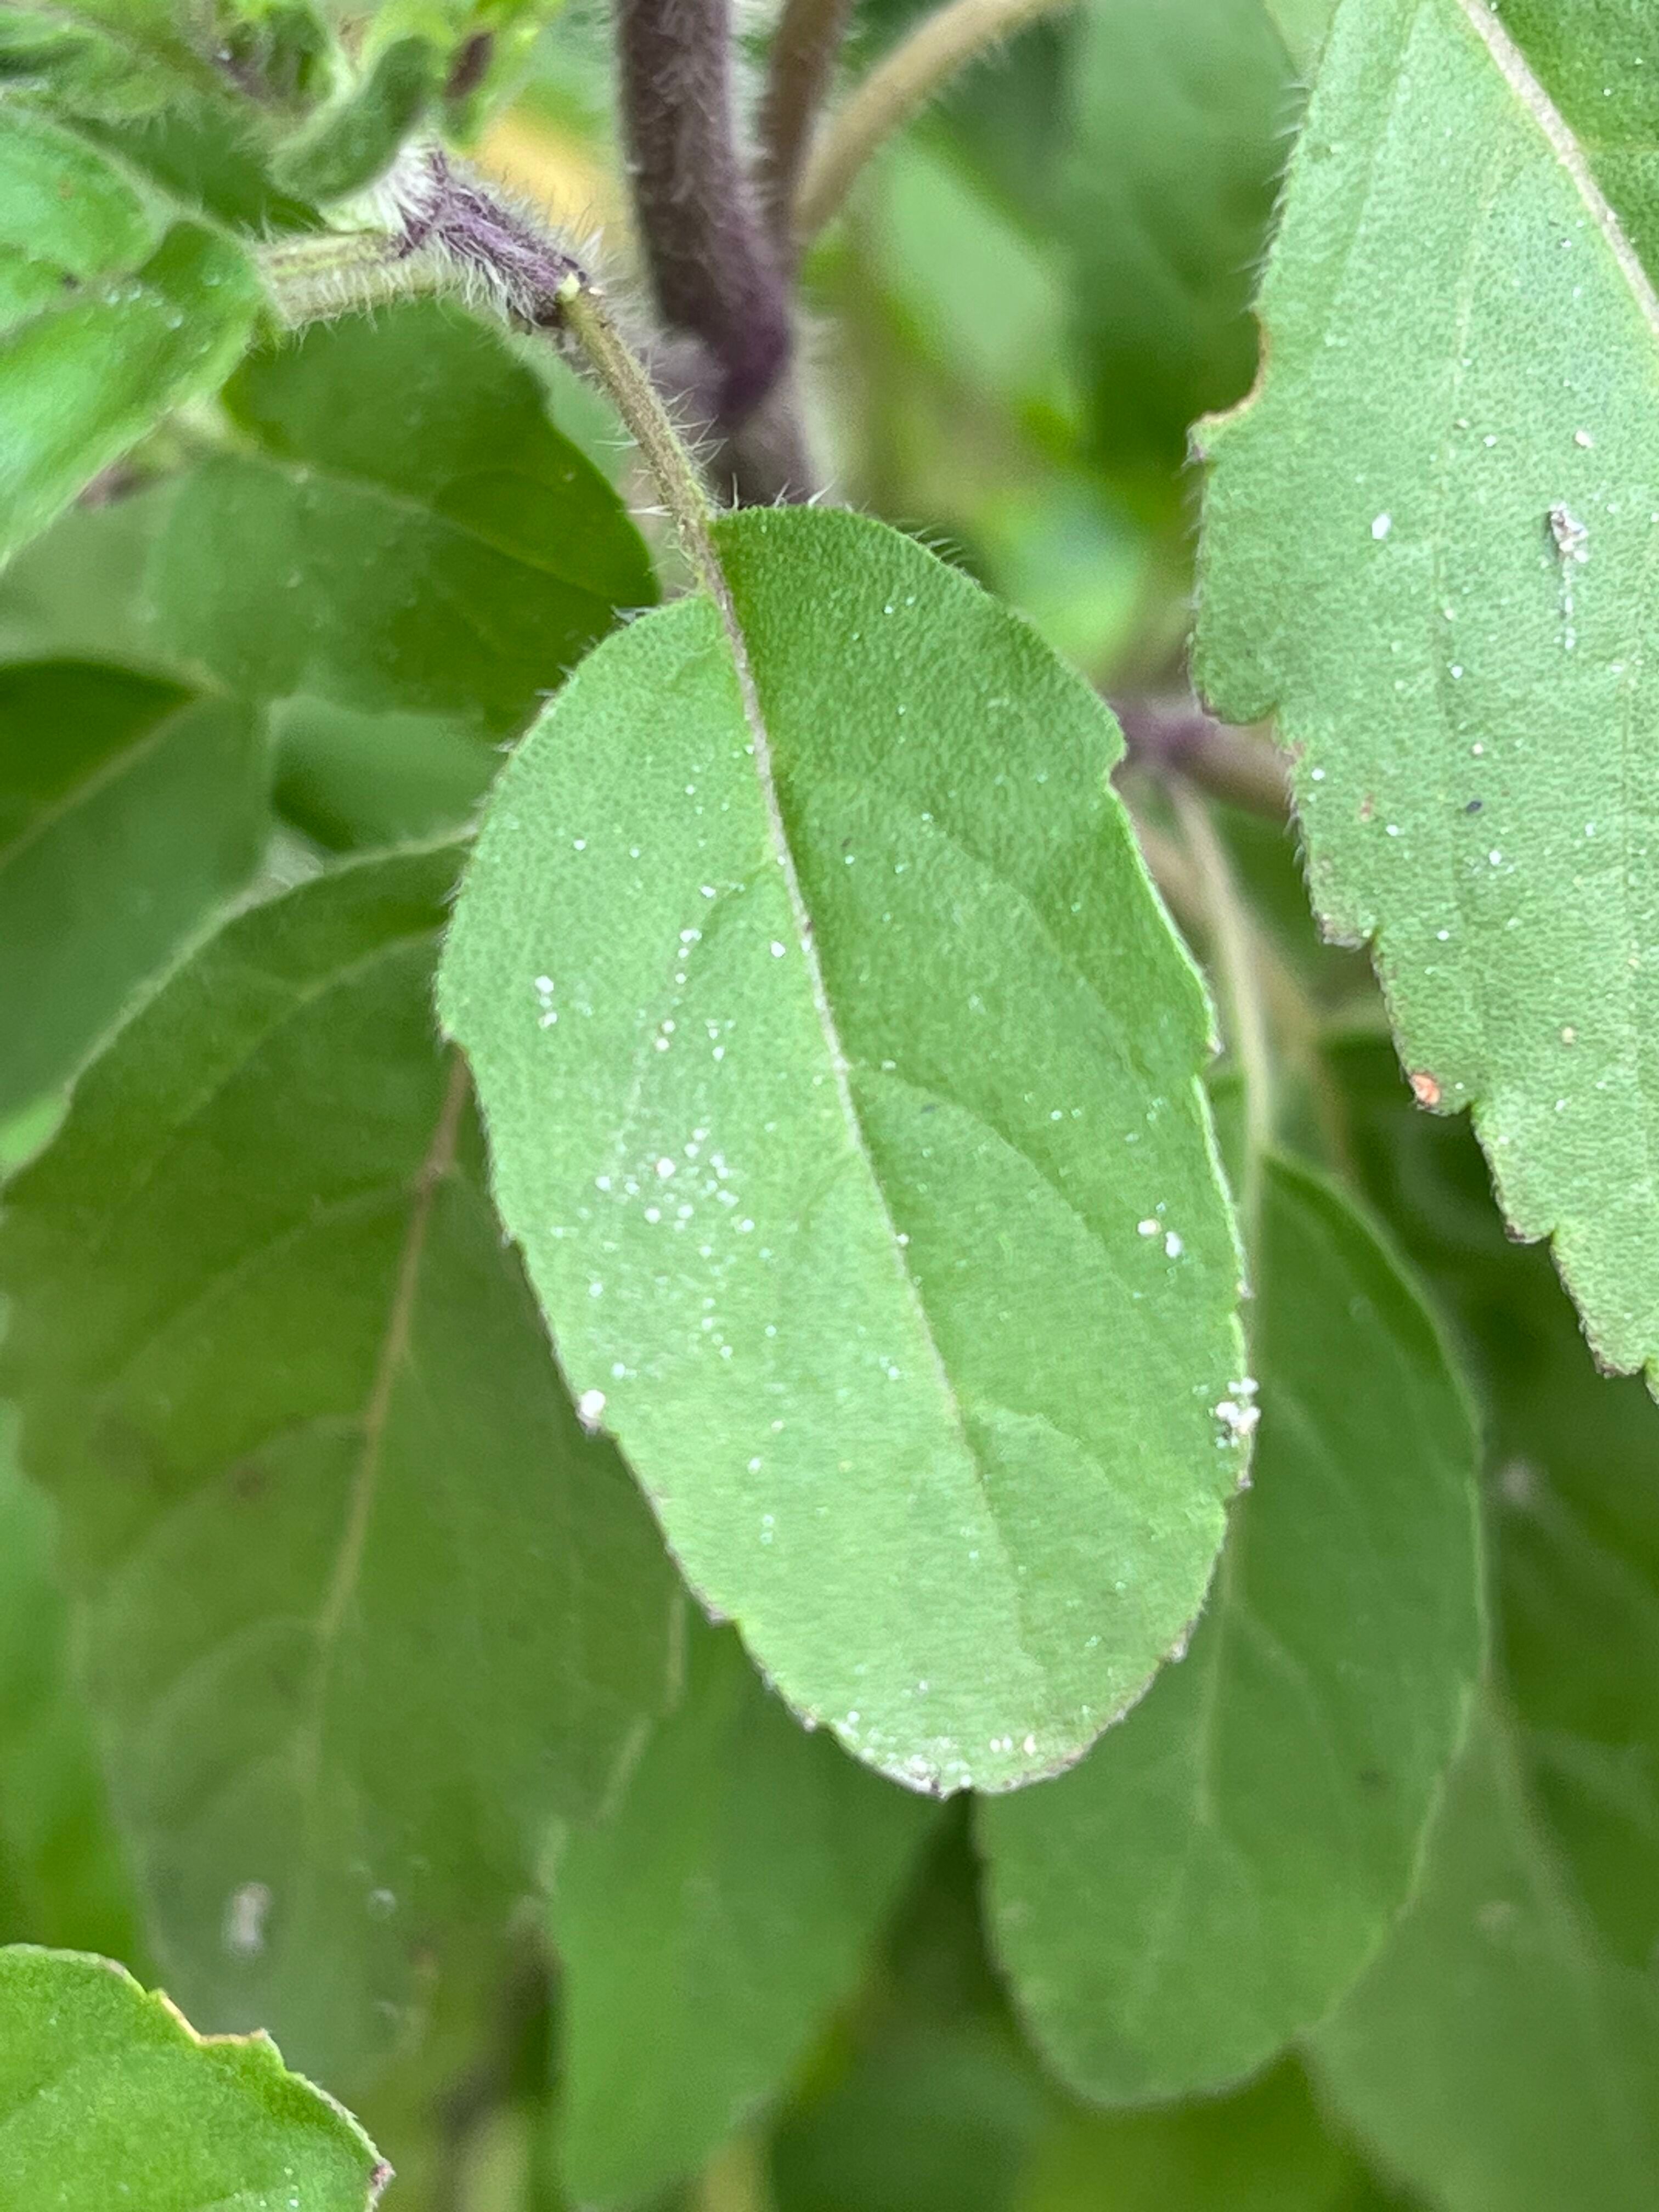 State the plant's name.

tulshi
